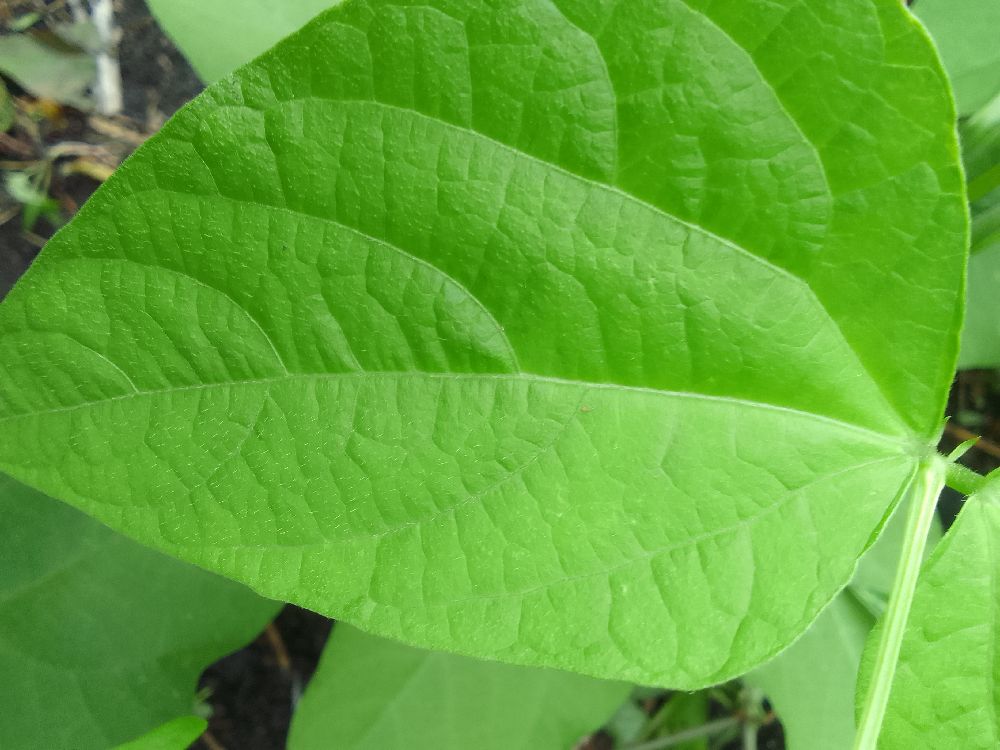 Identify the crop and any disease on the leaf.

common bean, healthy
